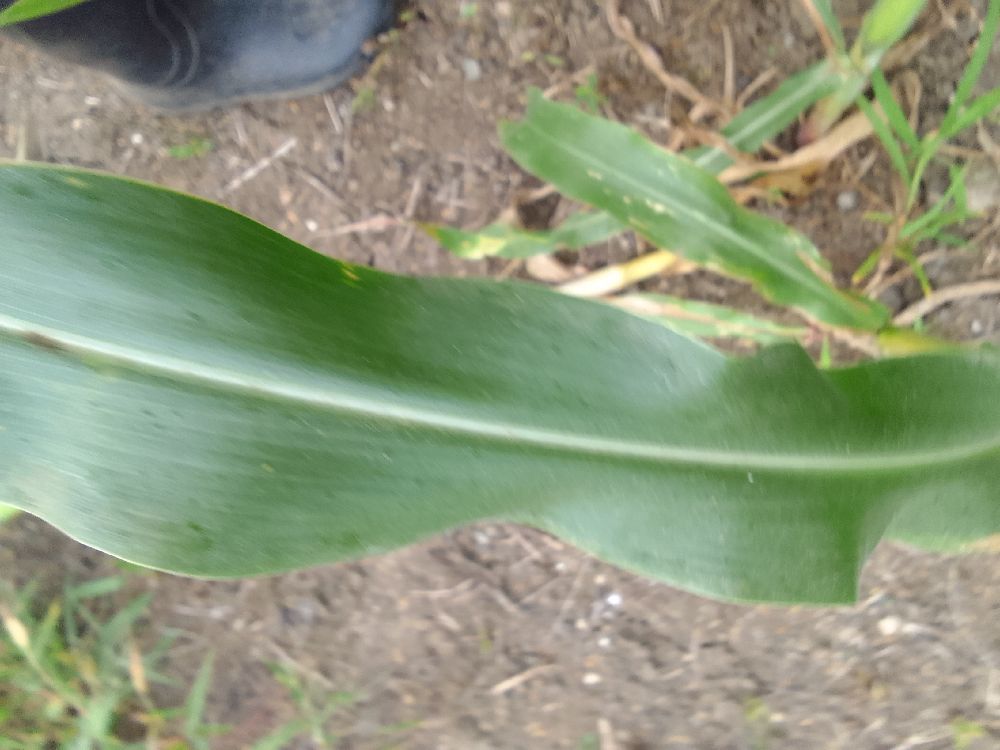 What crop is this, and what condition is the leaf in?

maize, healthy
